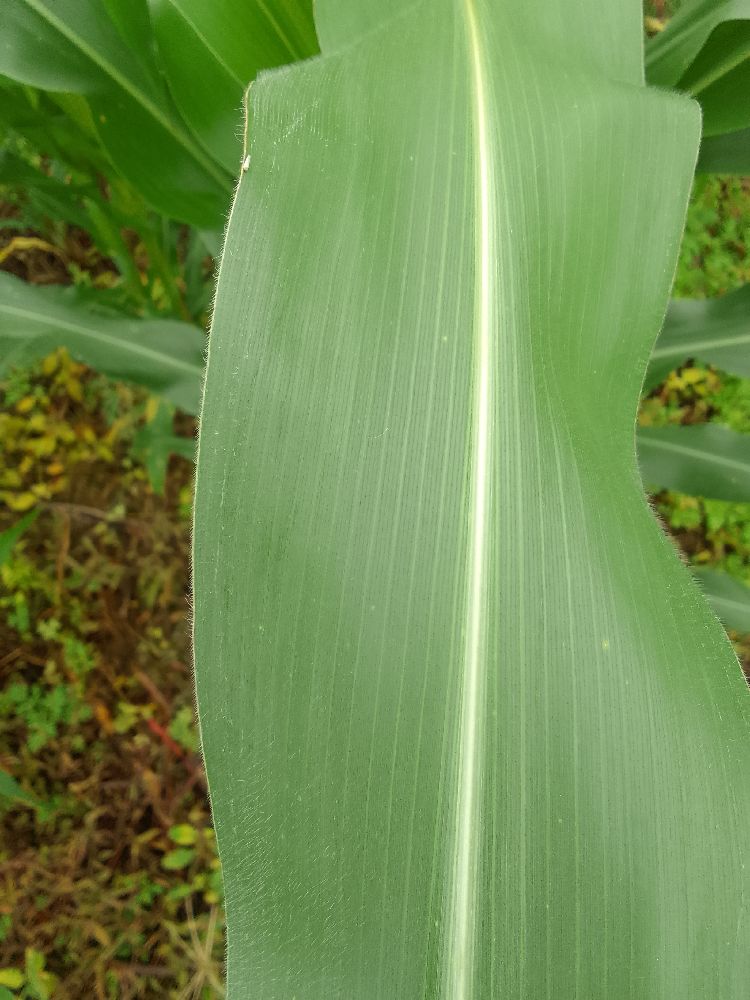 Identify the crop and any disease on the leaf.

maize, healthy
